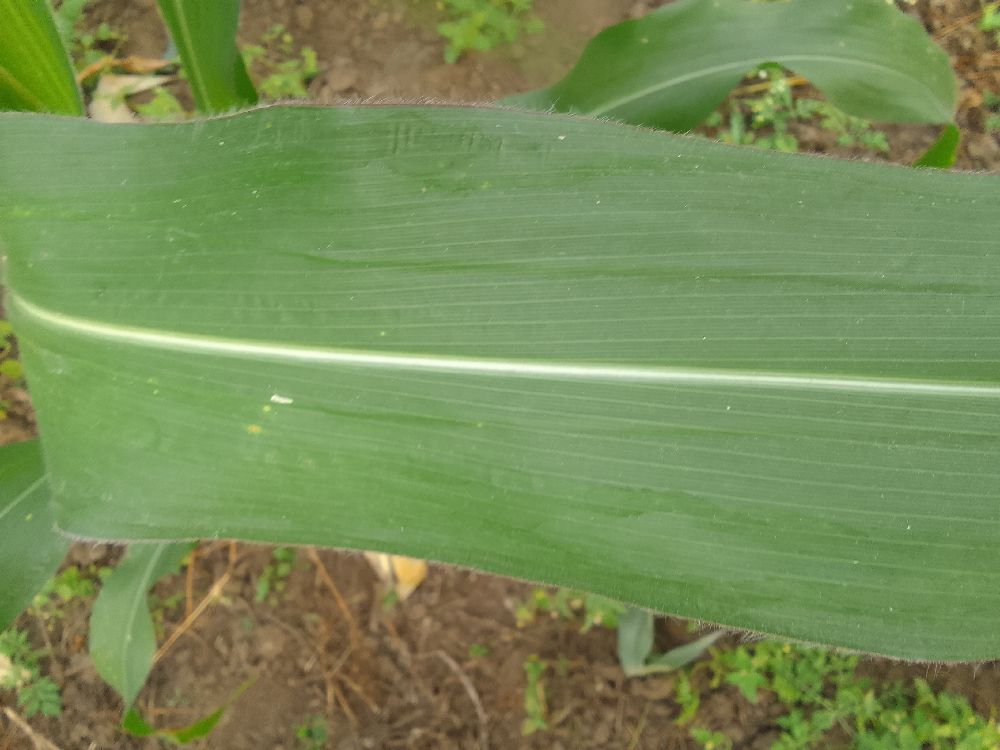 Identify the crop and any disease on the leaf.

maize, healthy
